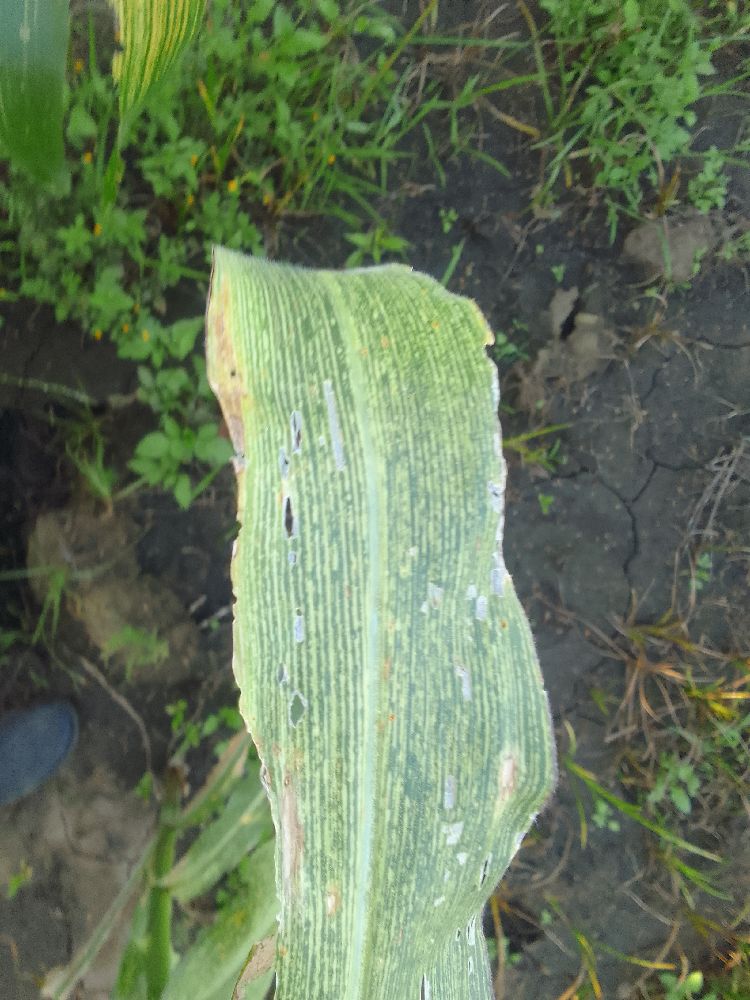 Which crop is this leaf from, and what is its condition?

maize, maize streak virus
